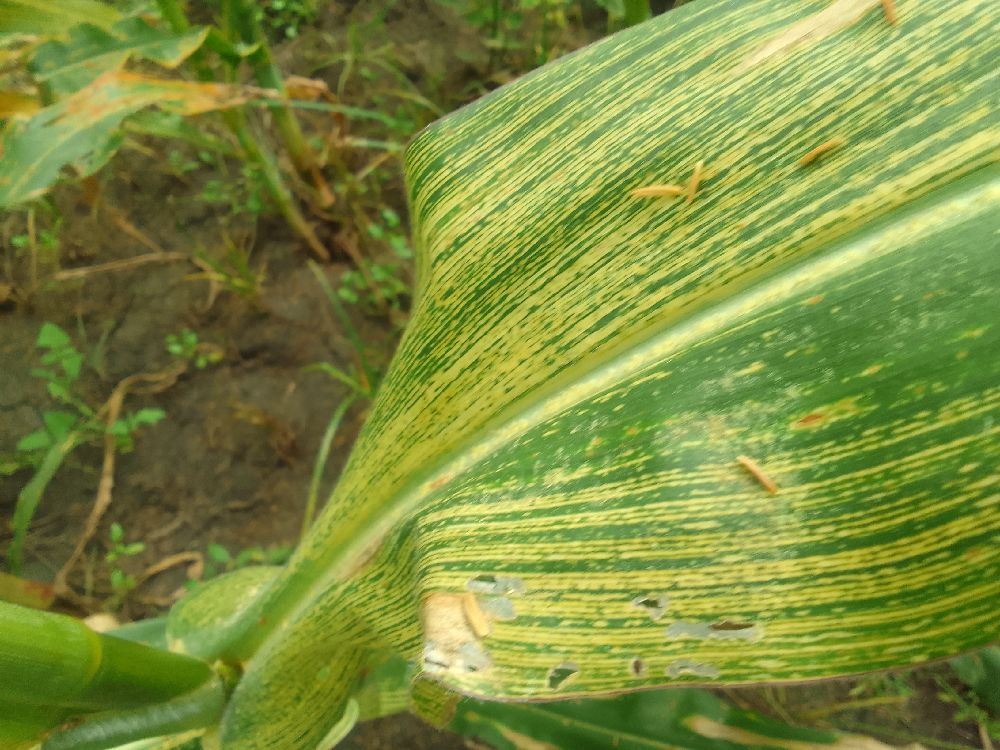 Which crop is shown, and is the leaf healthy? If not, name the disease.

maize, maize streak virus
